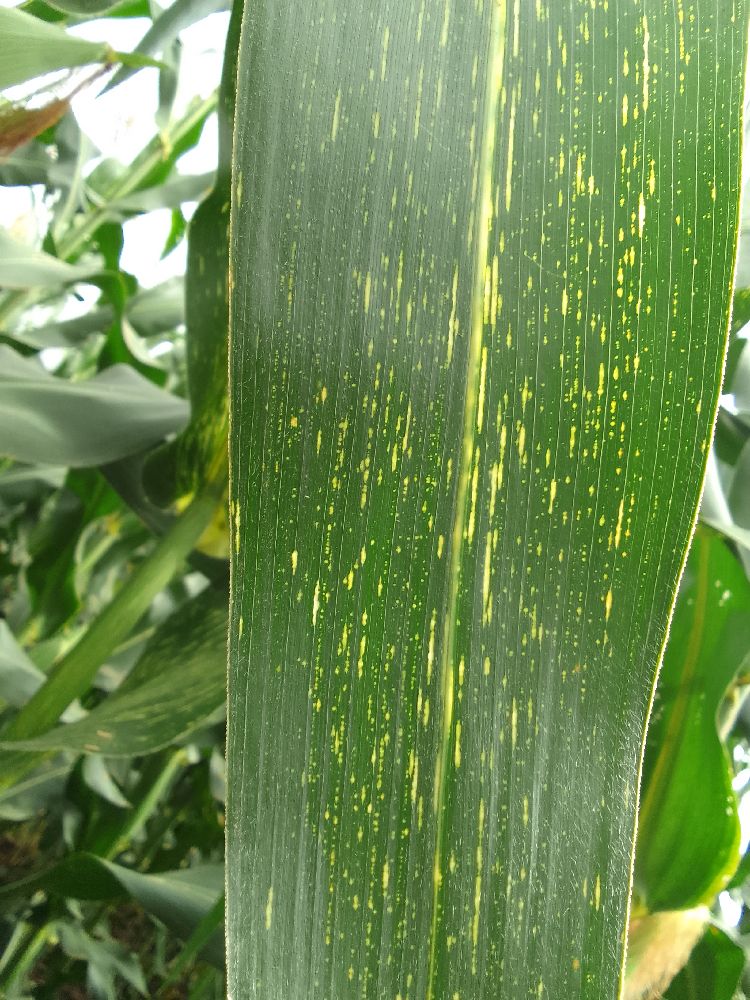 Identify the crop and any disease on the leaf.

maize, maize streak virus
